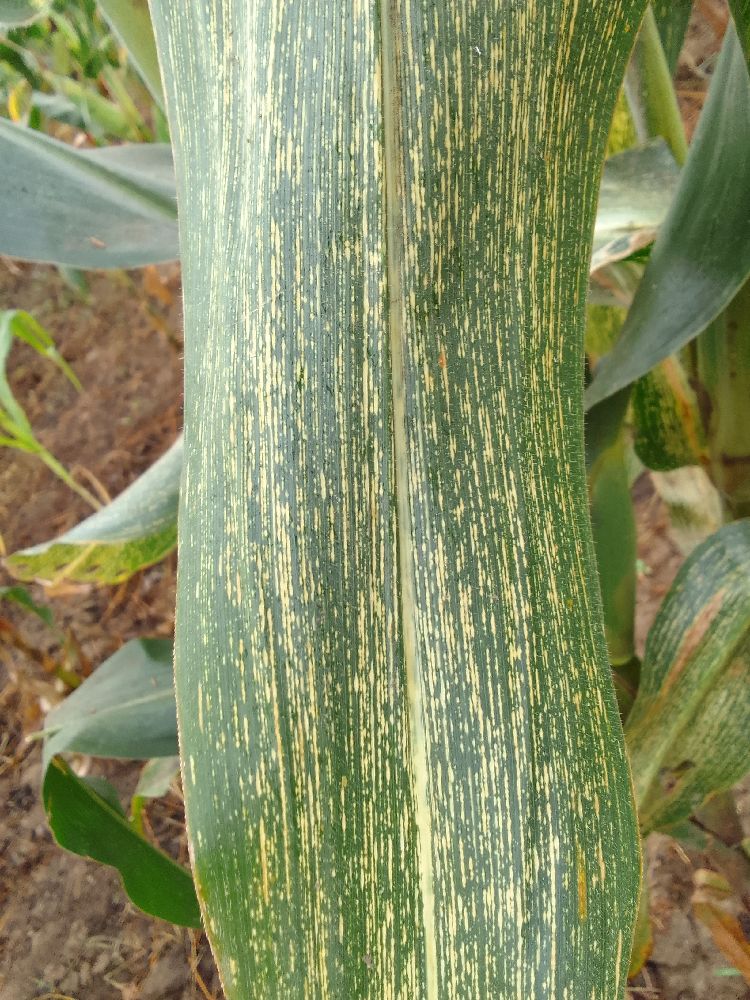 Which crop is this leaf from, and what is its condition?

maize, maize streak virus
